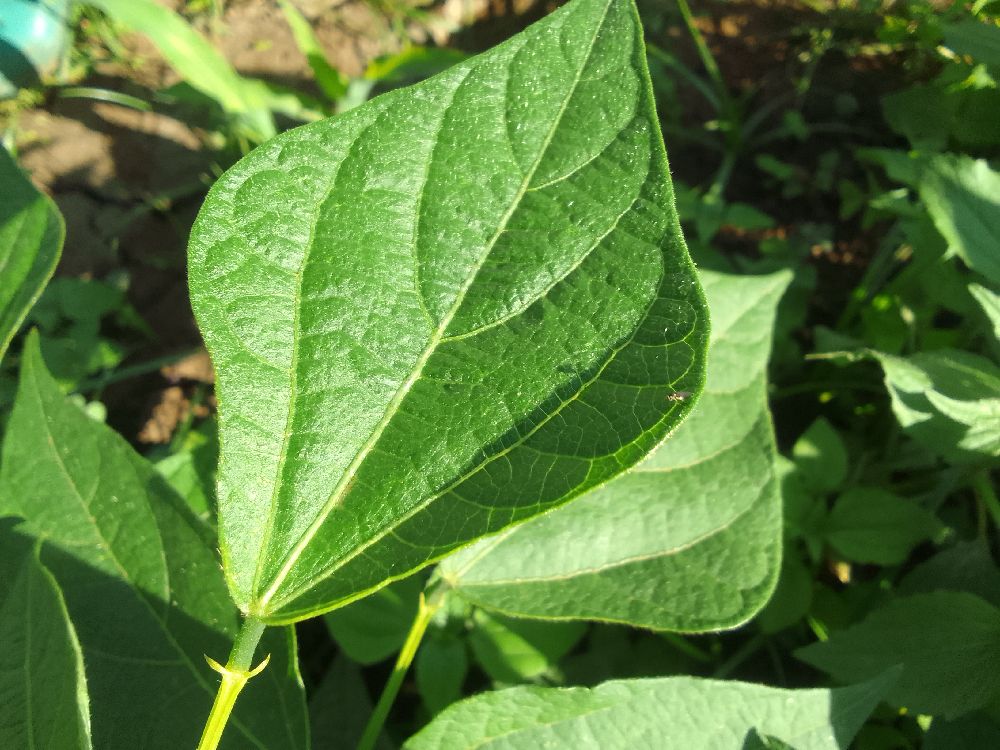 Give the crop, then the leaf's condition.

common bean, healthy
